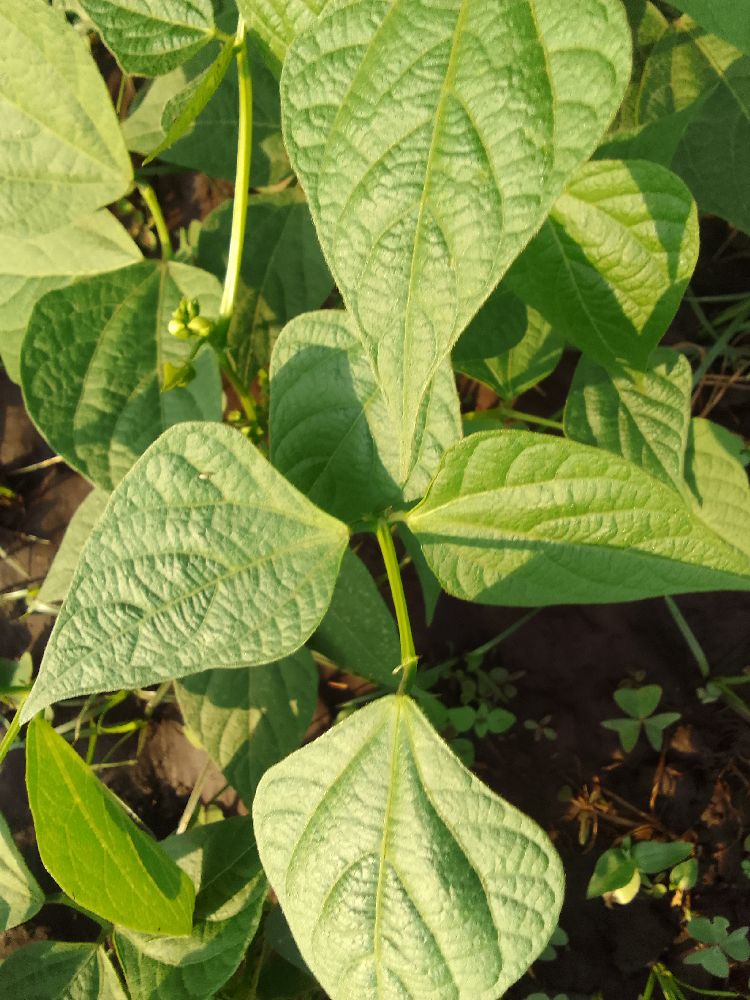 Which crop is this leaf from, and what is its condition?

common bean, healthy
